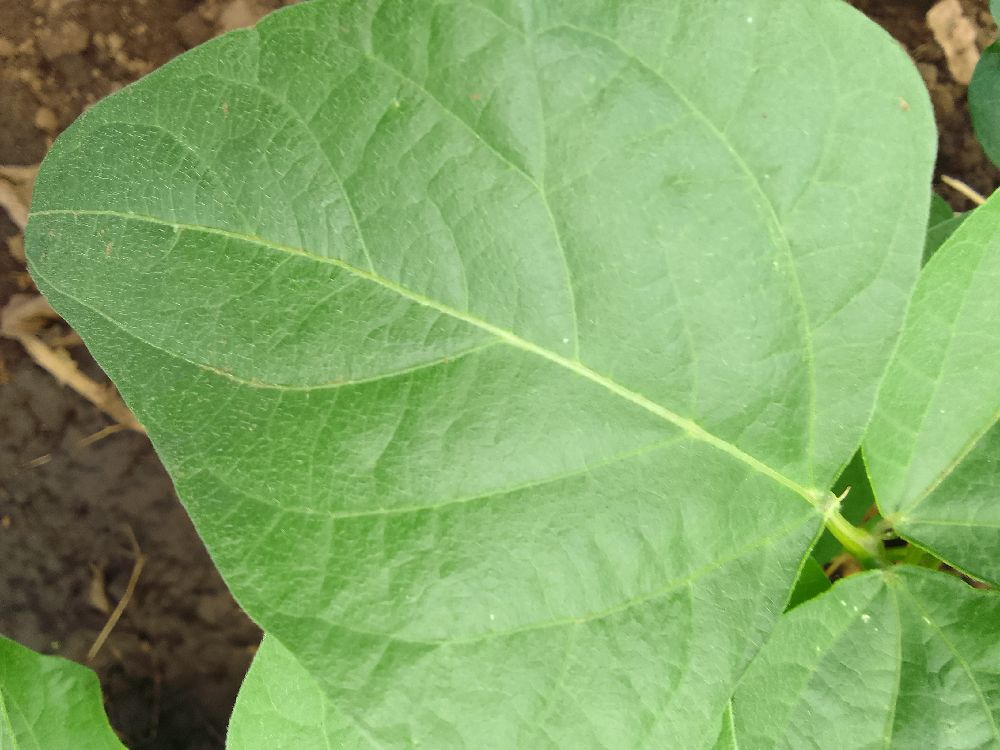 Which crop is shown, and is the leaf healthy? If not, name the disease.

common bean, healthy
